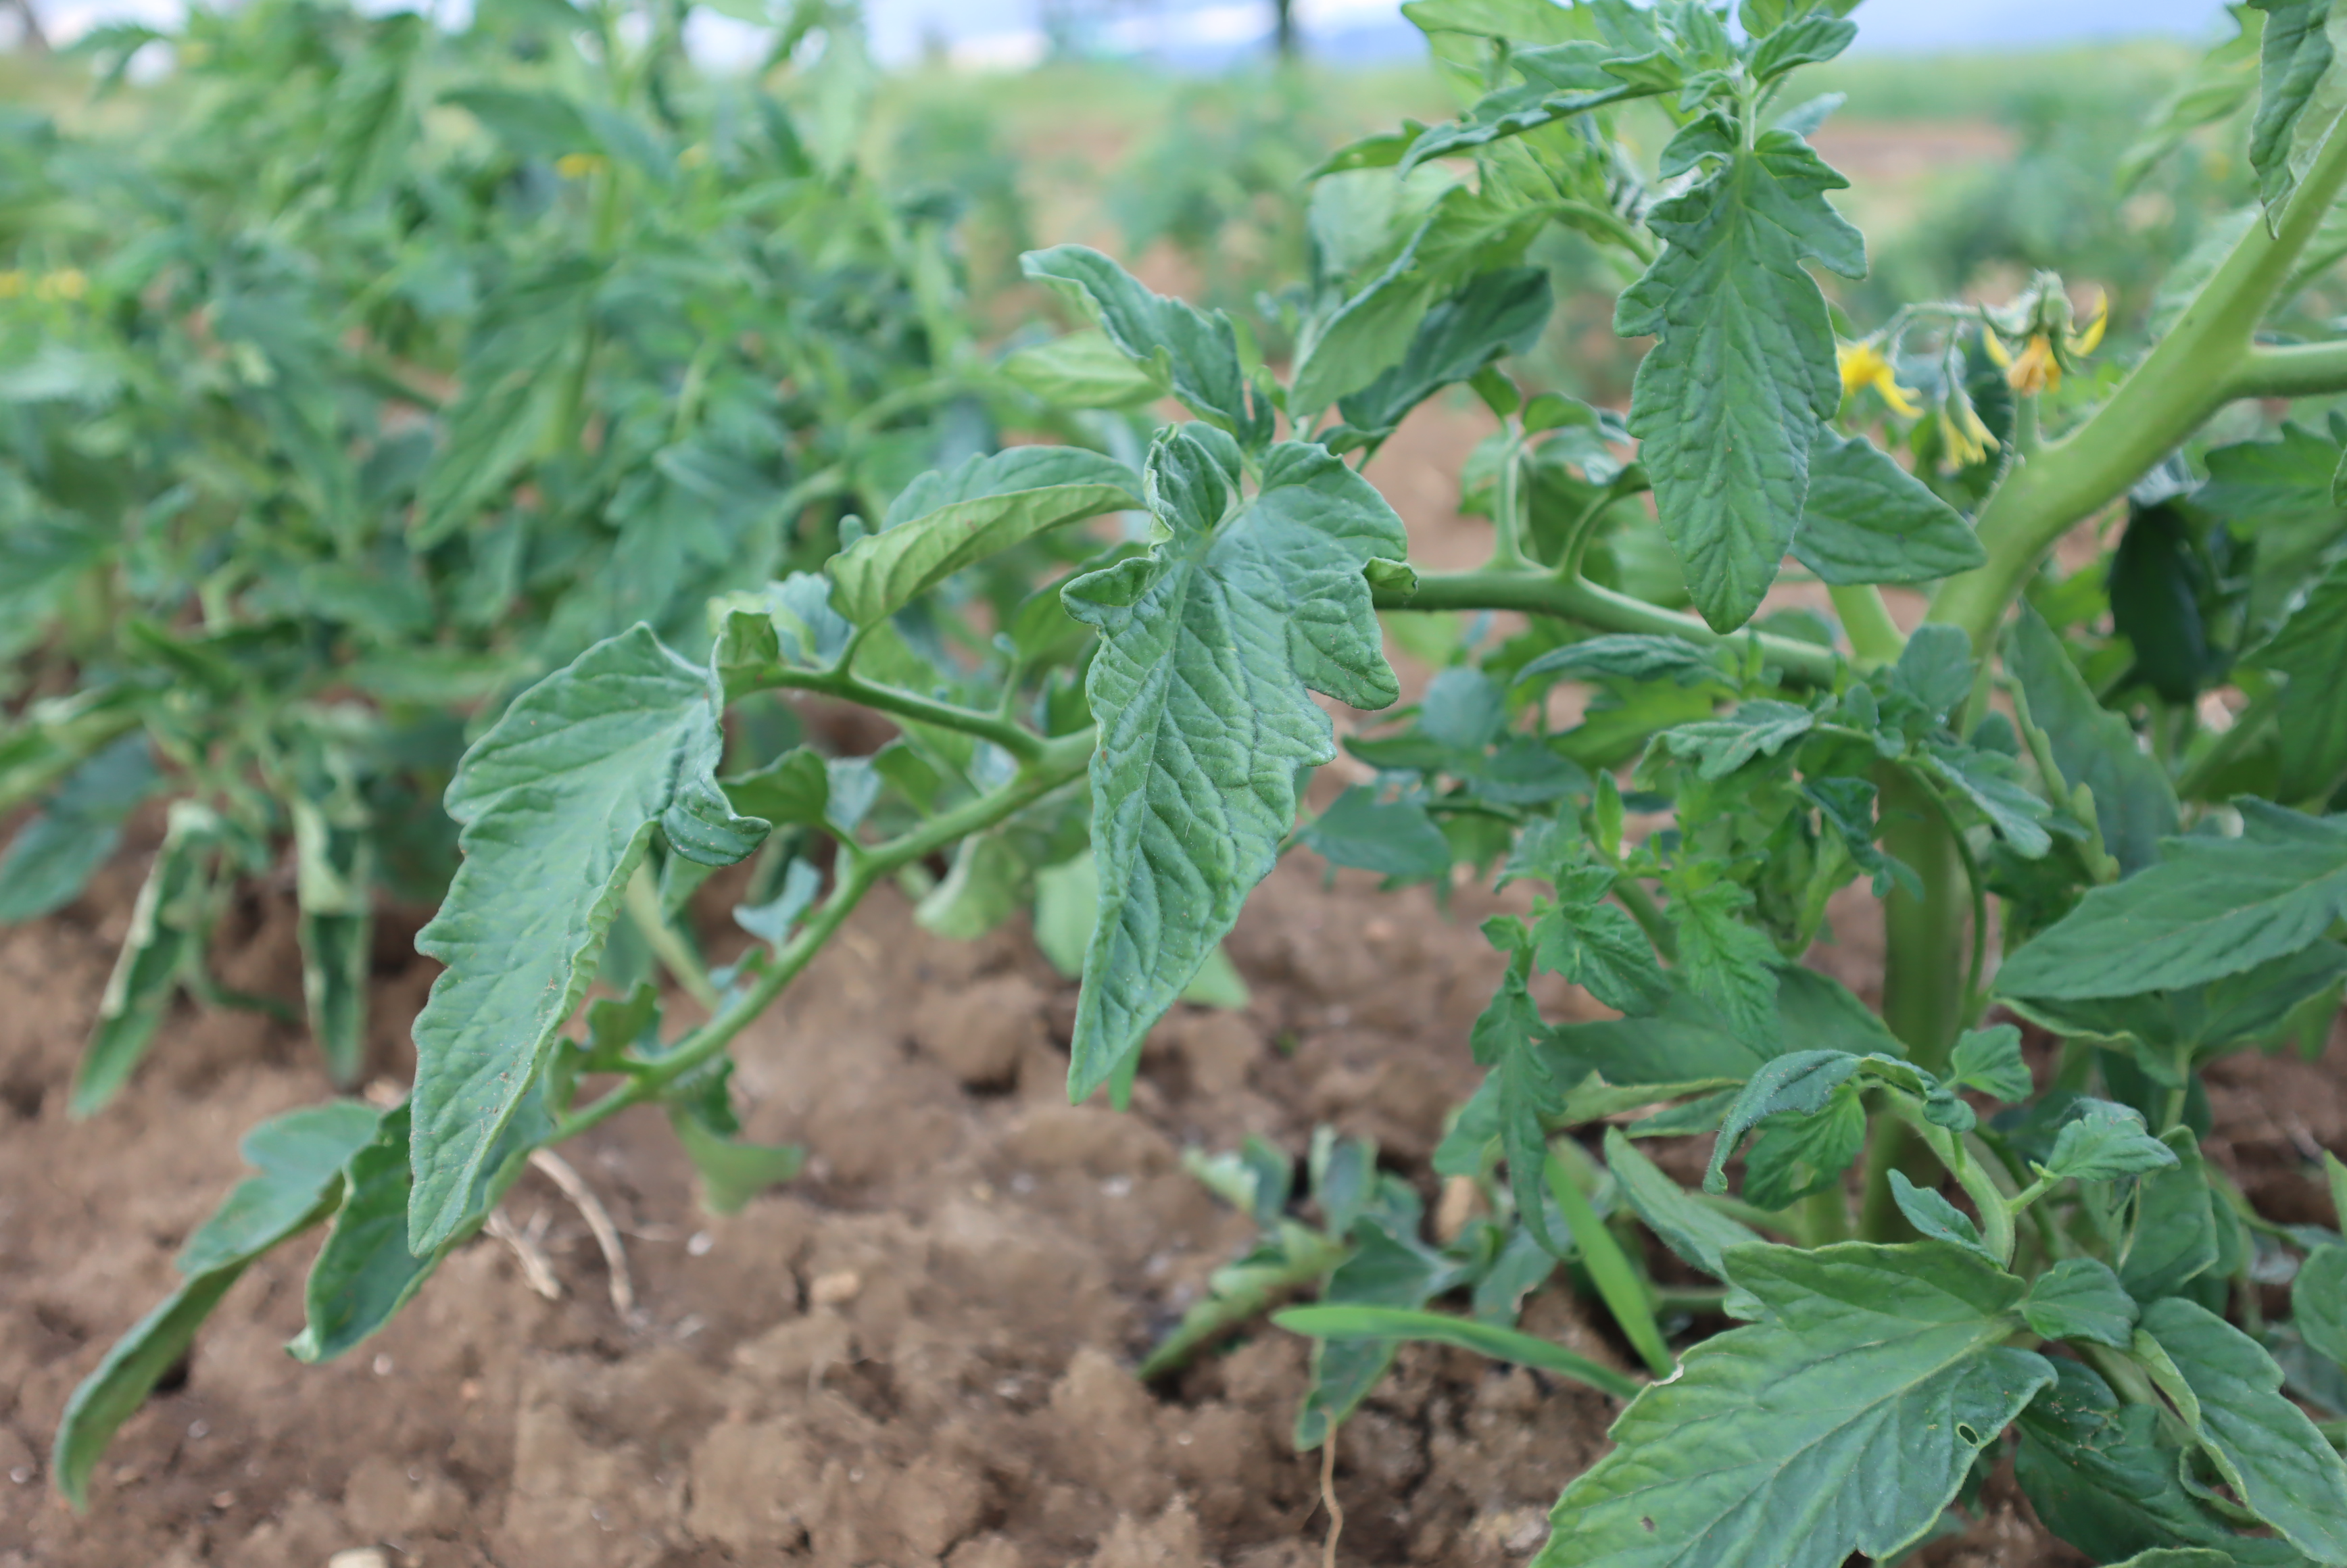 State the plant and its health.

tomato, phytophagous
